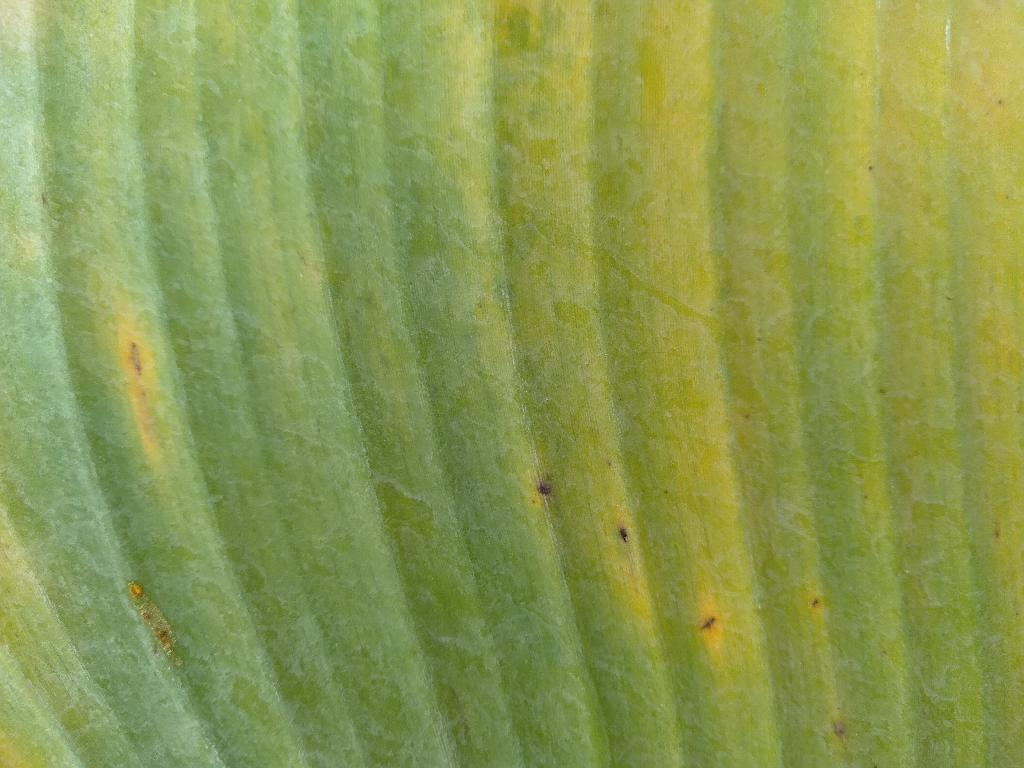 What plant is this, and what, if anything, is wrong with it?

banana, fusarium wilt race 1
